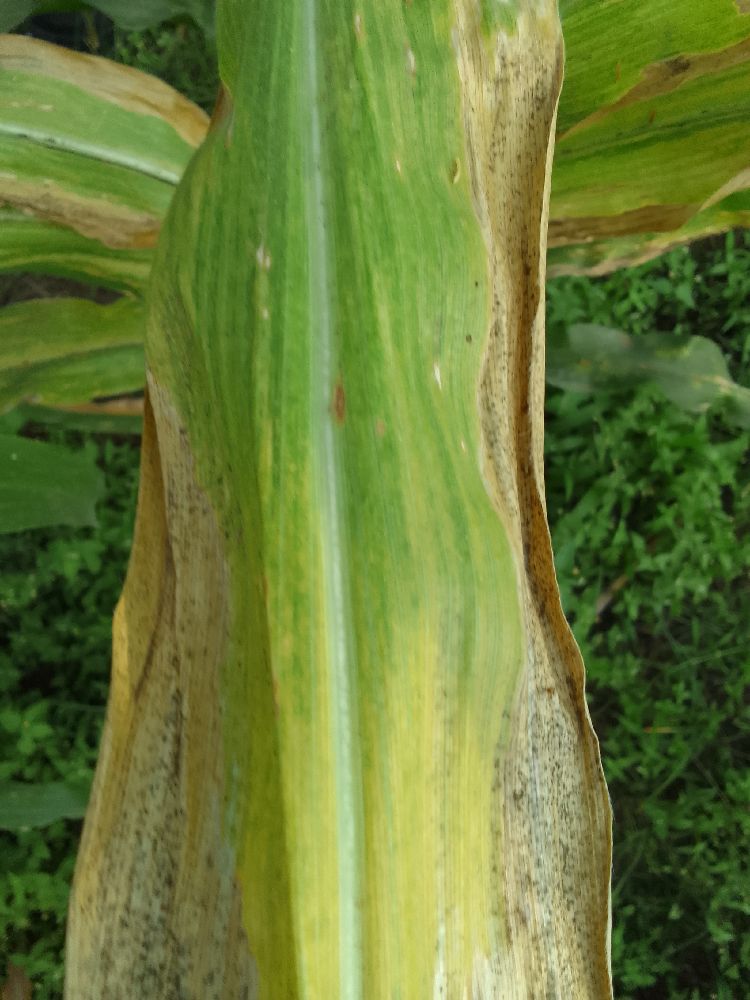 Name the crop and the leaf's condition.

maize, maize lethal necrosis
